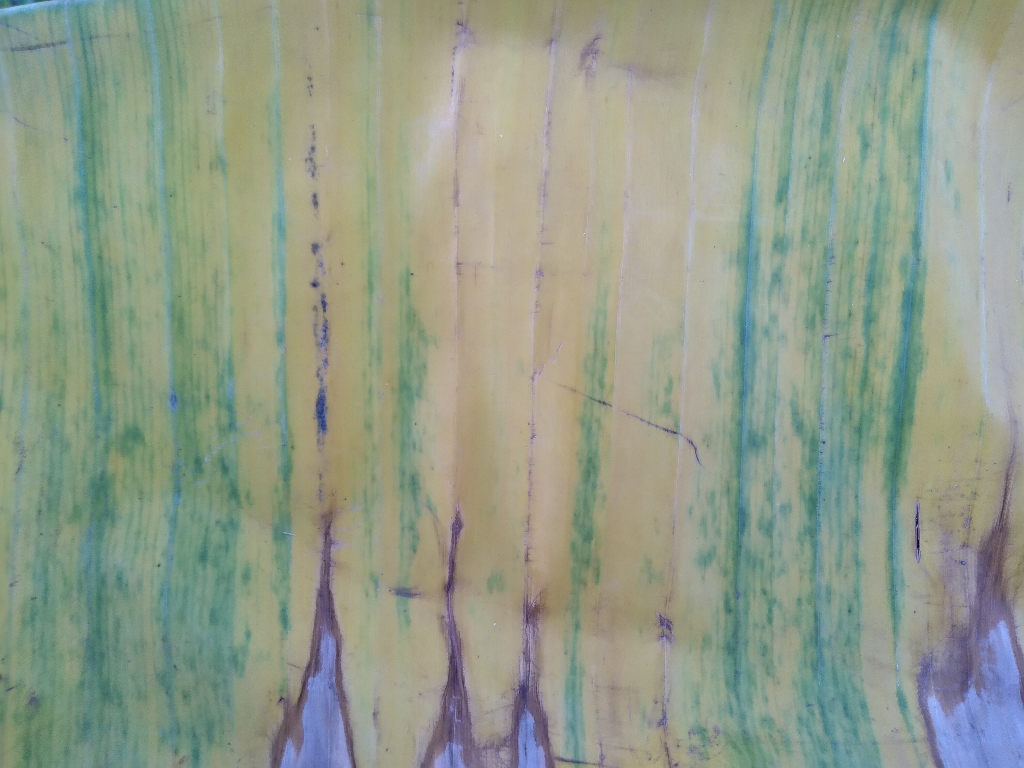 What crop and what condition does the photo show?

banana, fusarium wilt race 1
